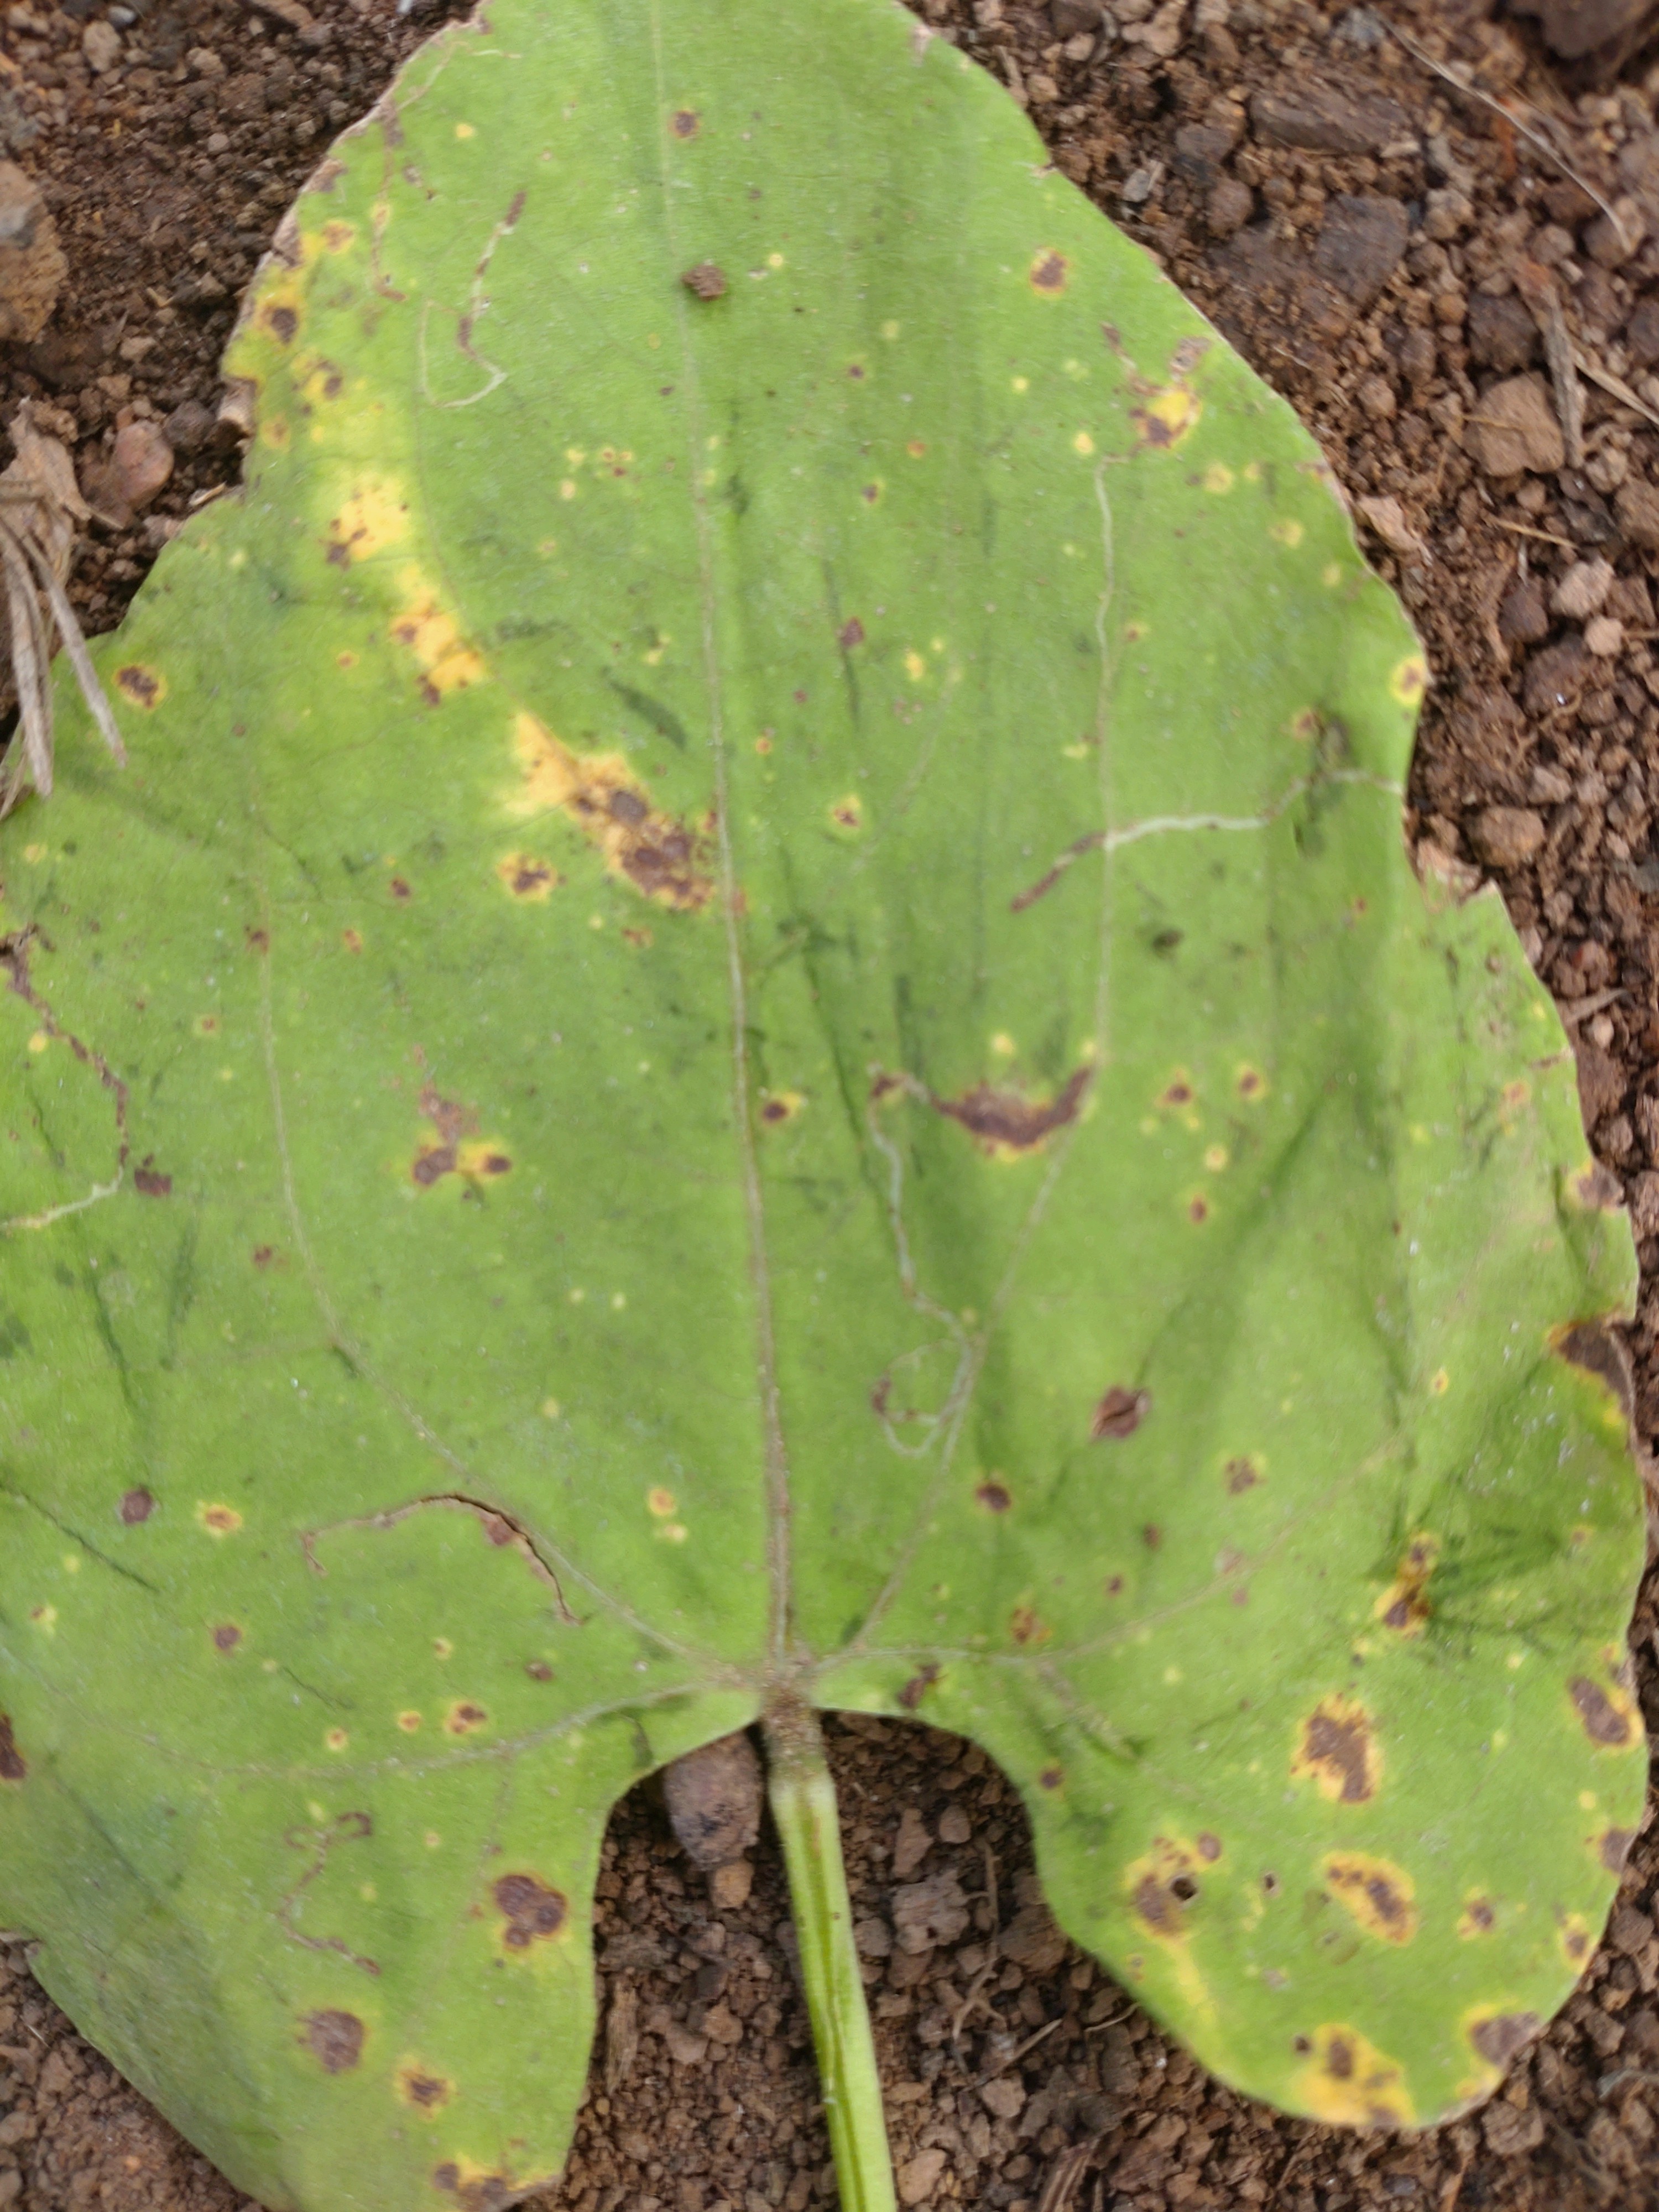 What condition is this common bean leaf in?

rust
